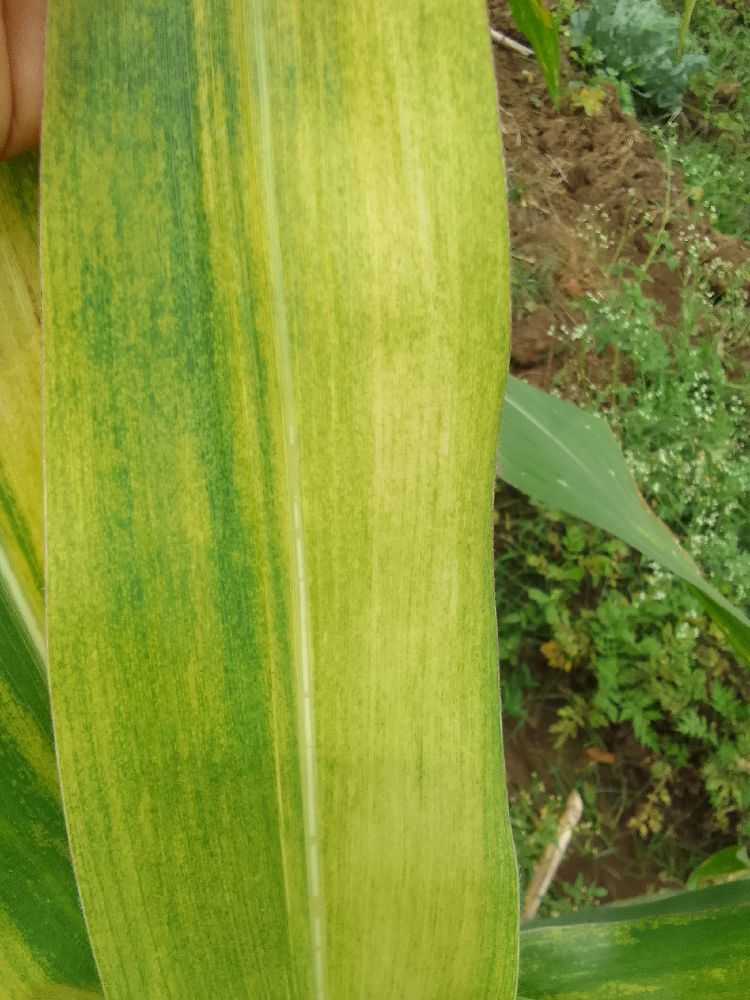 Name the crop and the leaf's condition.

maize, maize lethal necrosis
